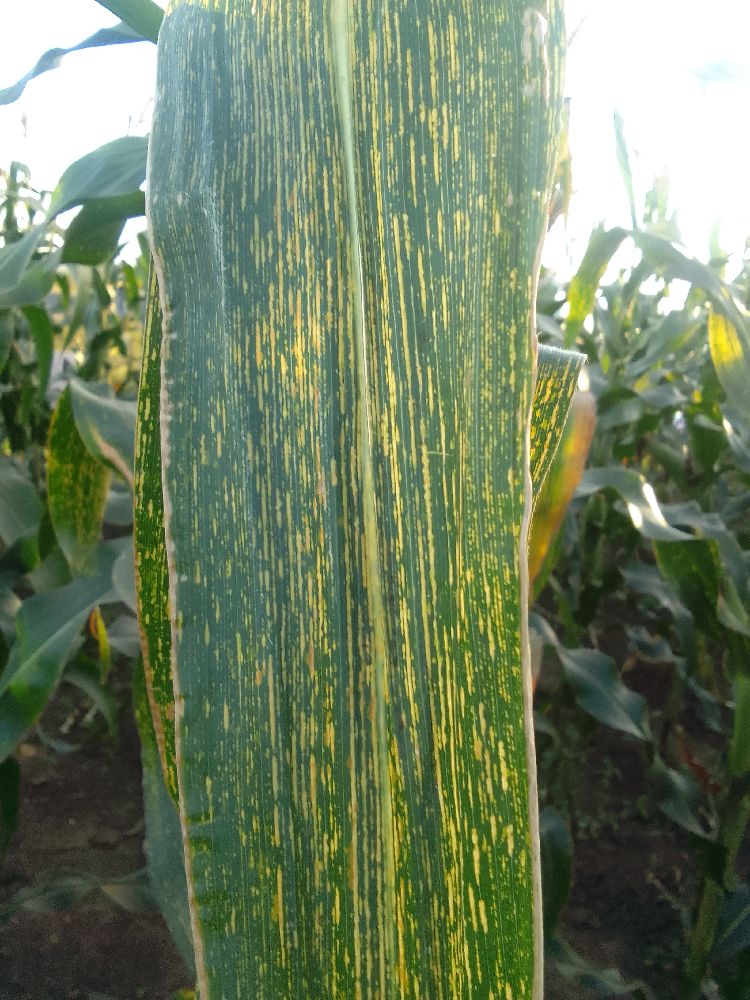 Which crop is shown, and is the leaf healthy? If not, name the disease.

maize, maize streak virus
